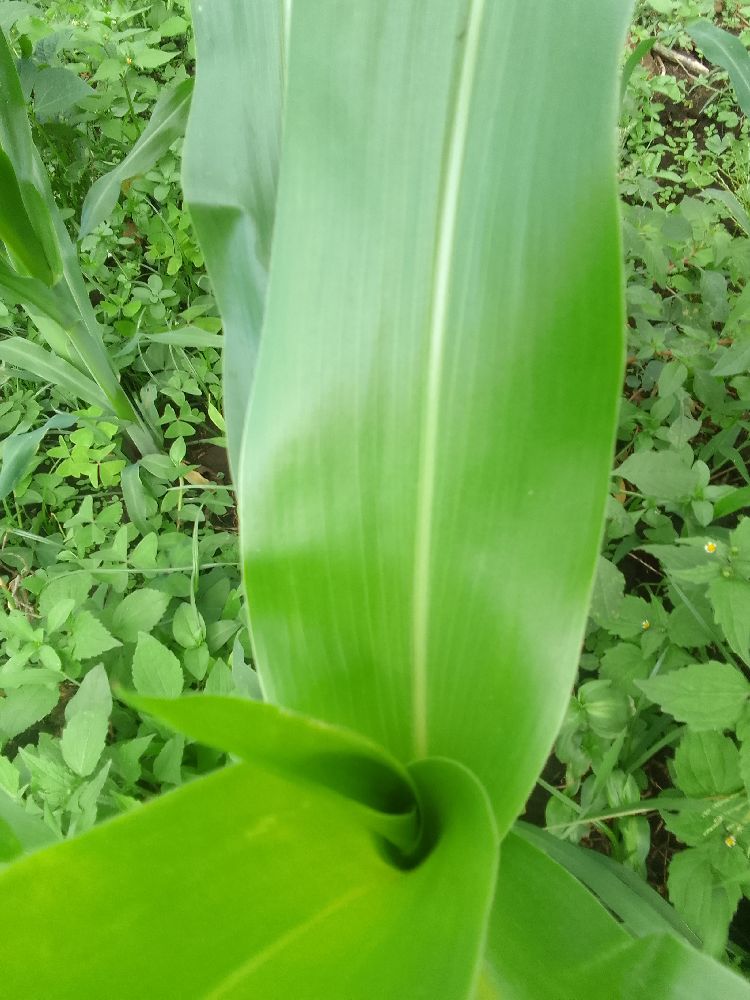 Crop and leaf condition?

maize, healthy
